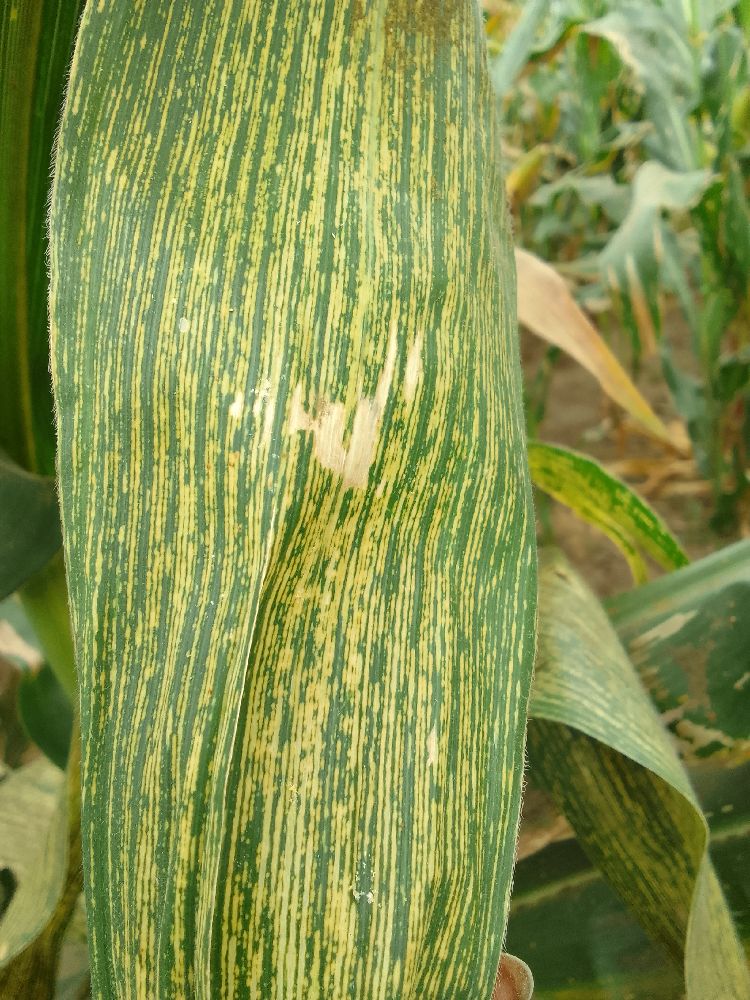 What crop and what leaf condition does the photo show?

maize, maize streak virus
